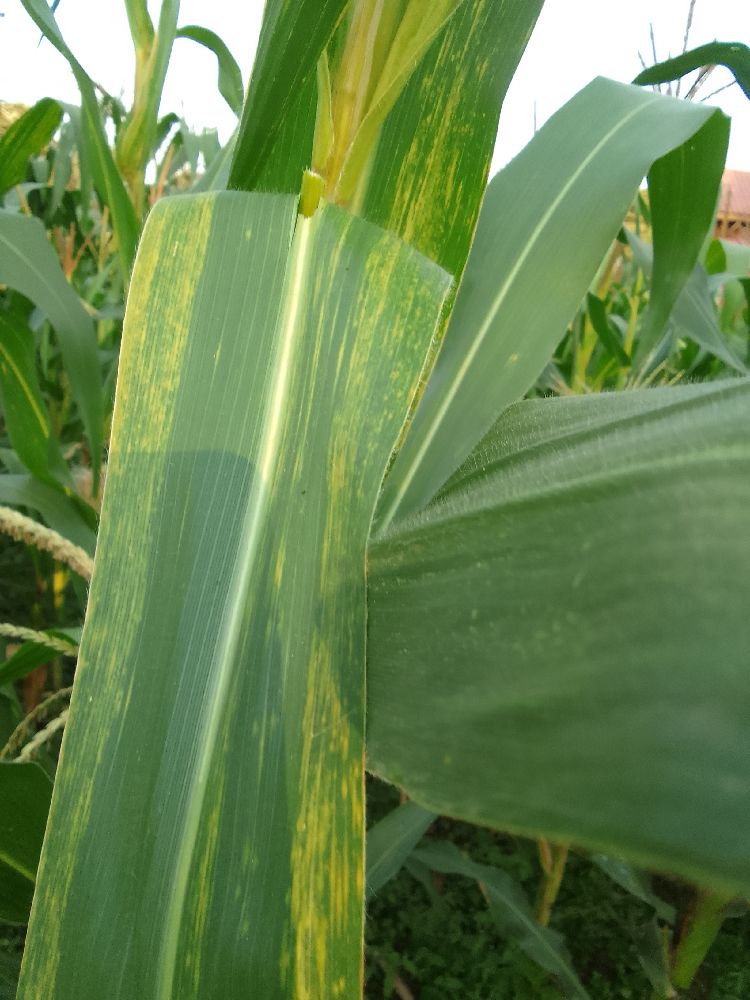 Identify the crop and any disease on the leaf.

maize, maize lethal necrosis
